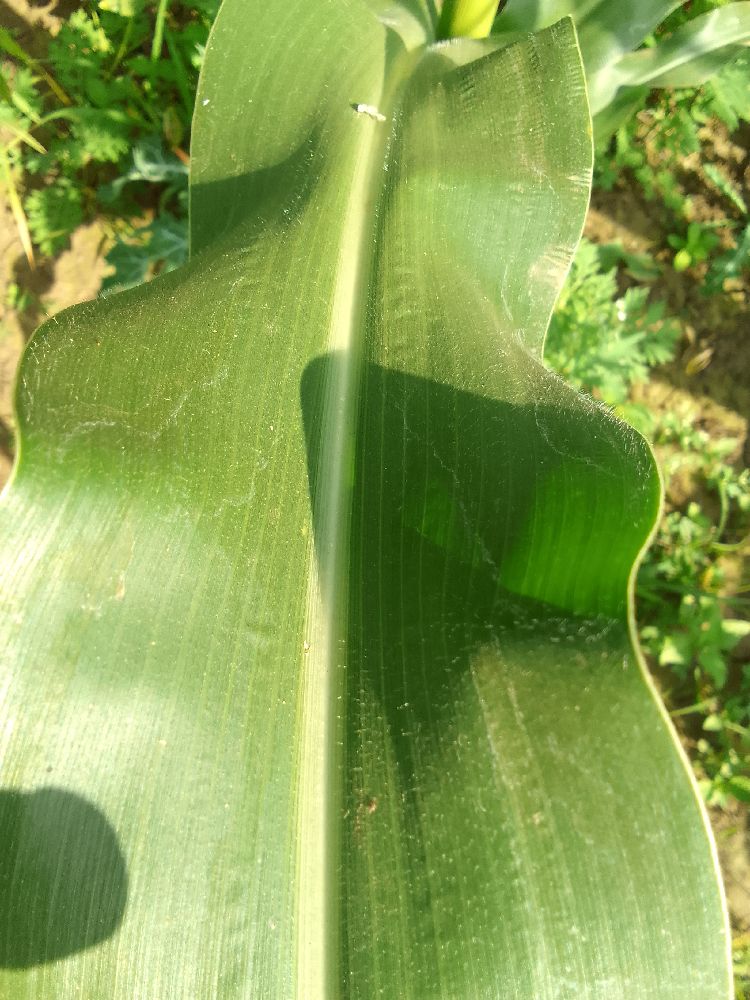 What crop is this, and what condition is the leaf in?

maize, healthy
